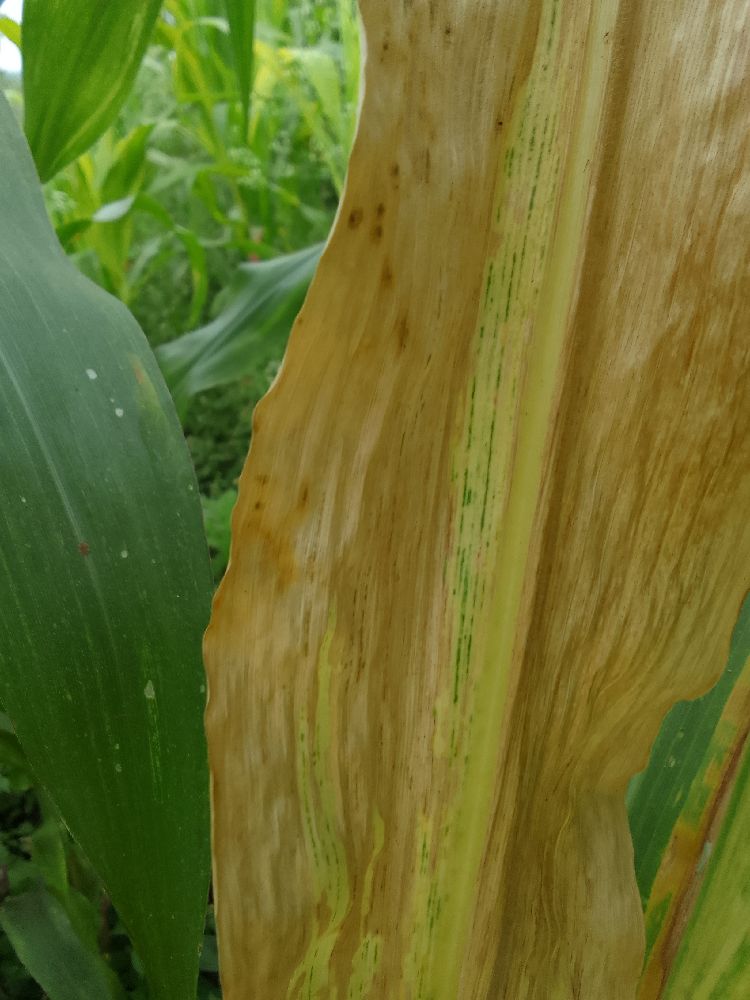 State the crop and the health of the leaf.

maize, maize lethal necrosis
